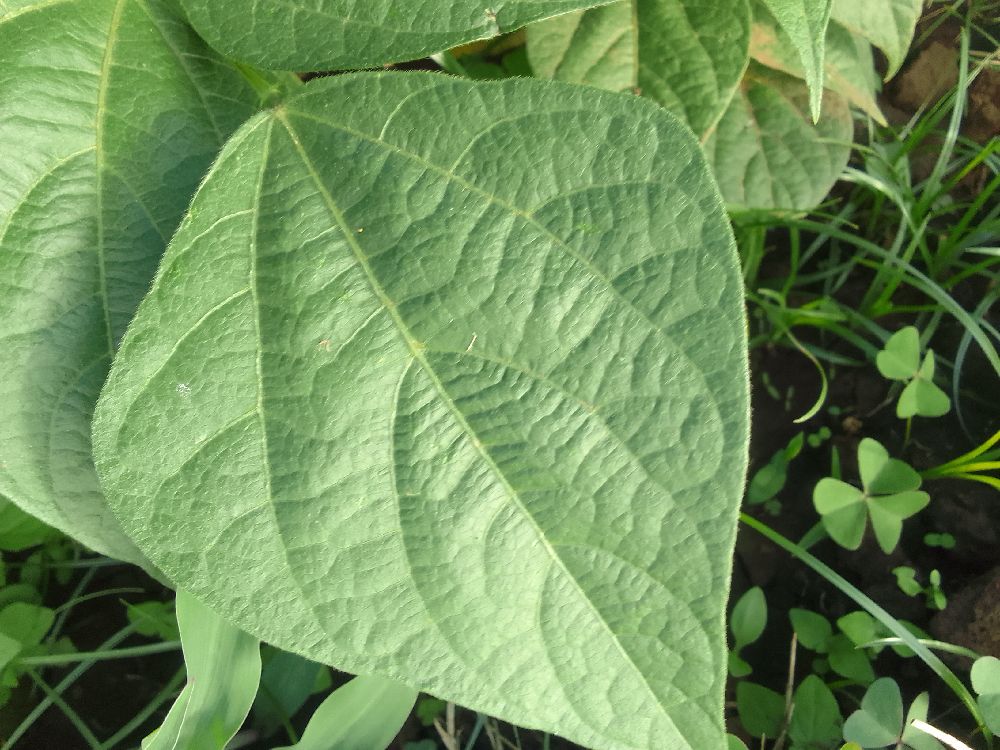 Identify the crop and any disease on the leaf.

common bean, healthy
